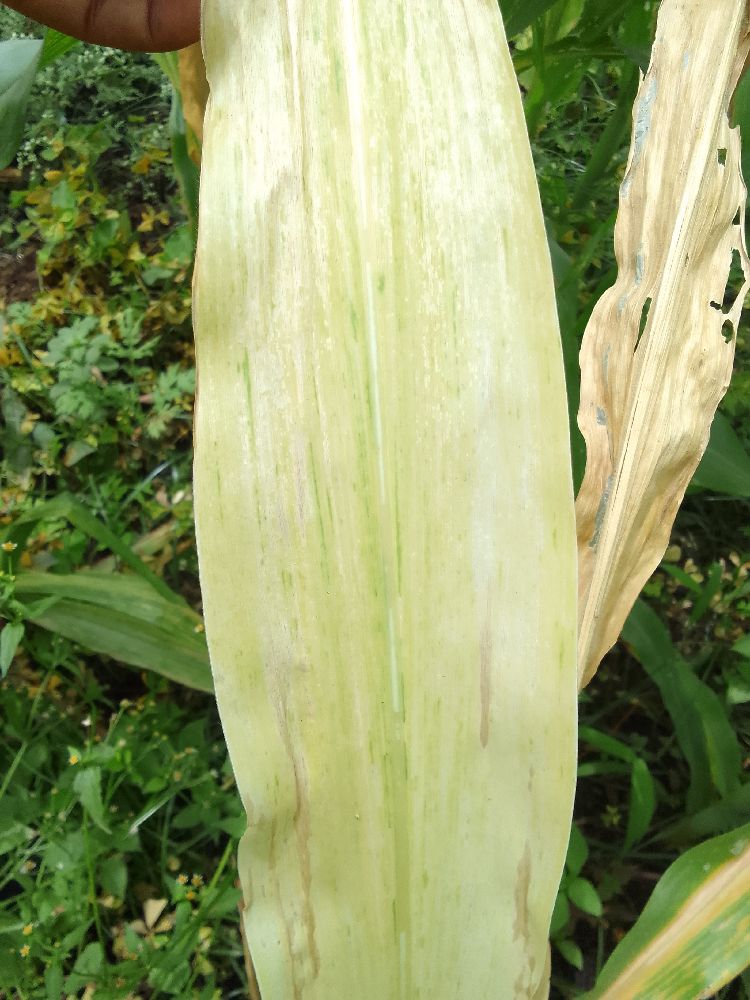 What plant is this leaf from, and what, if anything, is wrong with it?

maize, maize lethal necrosis
